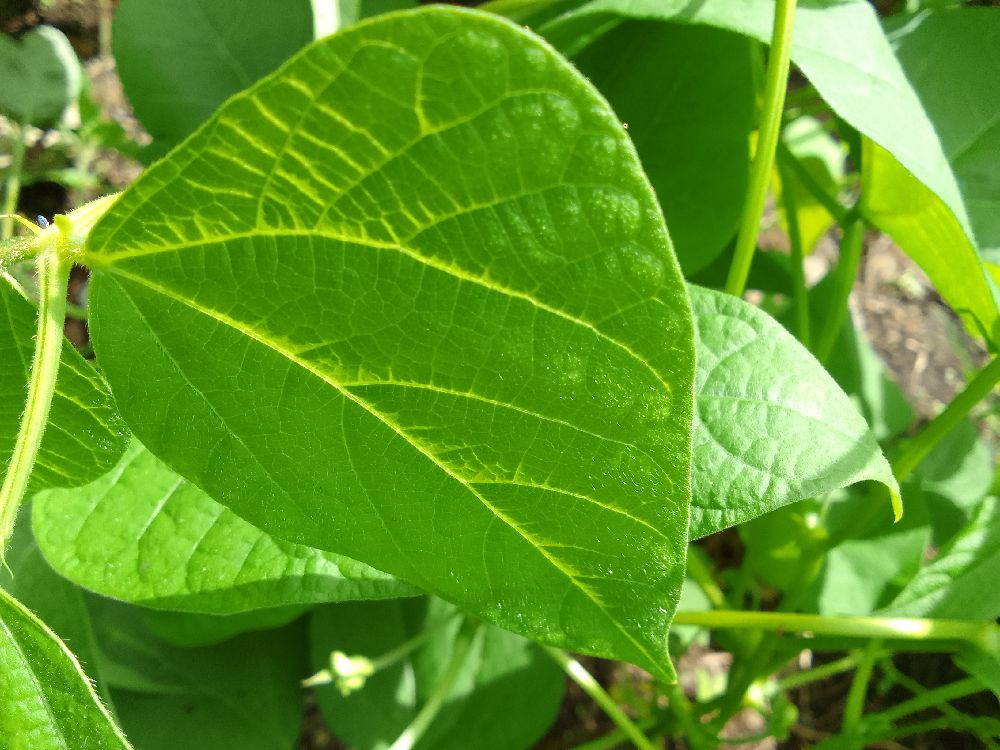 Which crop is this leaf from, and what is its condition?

common bean, healthy
